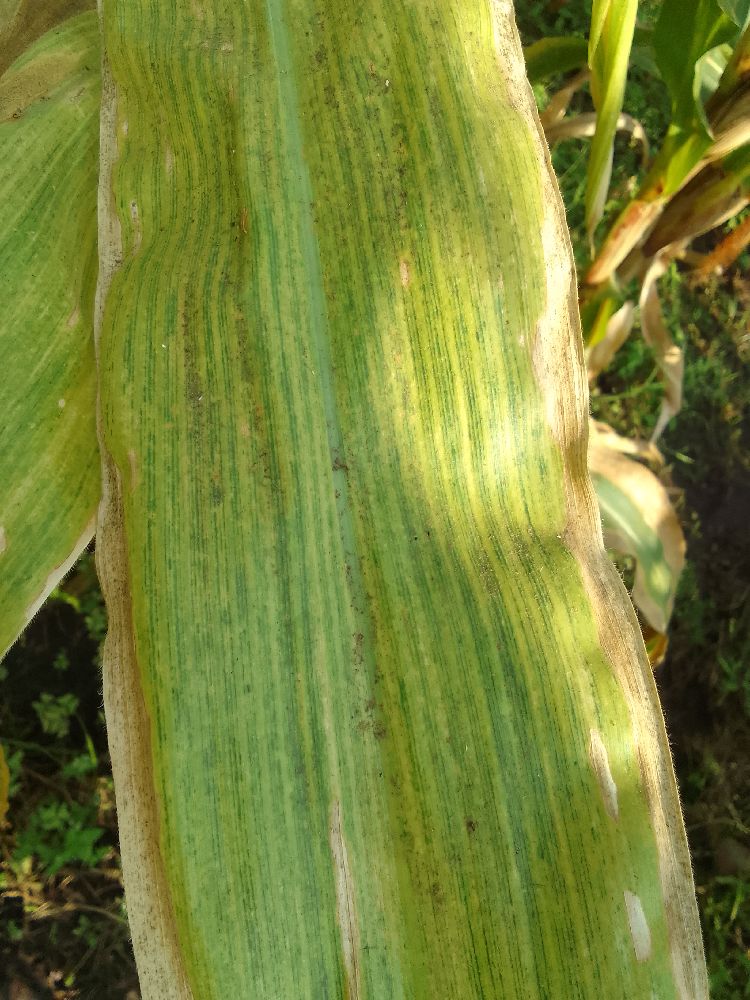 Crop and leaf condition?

maize, maize lethal necrosis
